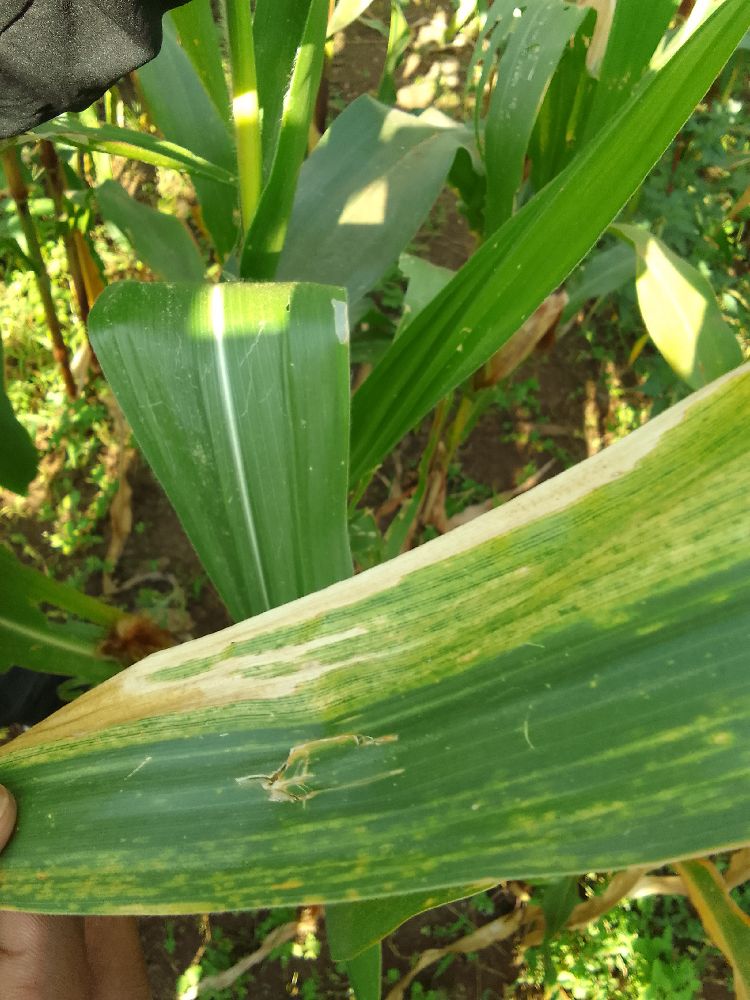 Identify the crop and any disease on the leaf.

maize, maize lethal necrosis
